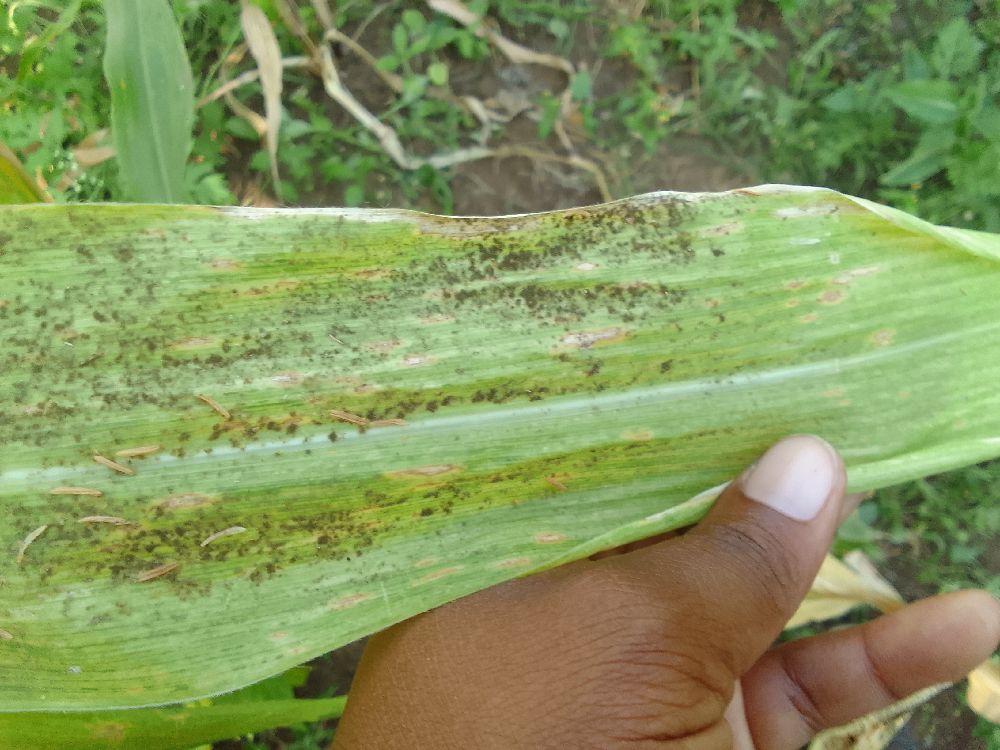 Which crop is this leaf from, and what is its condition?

maize, maize lethal necrosis
